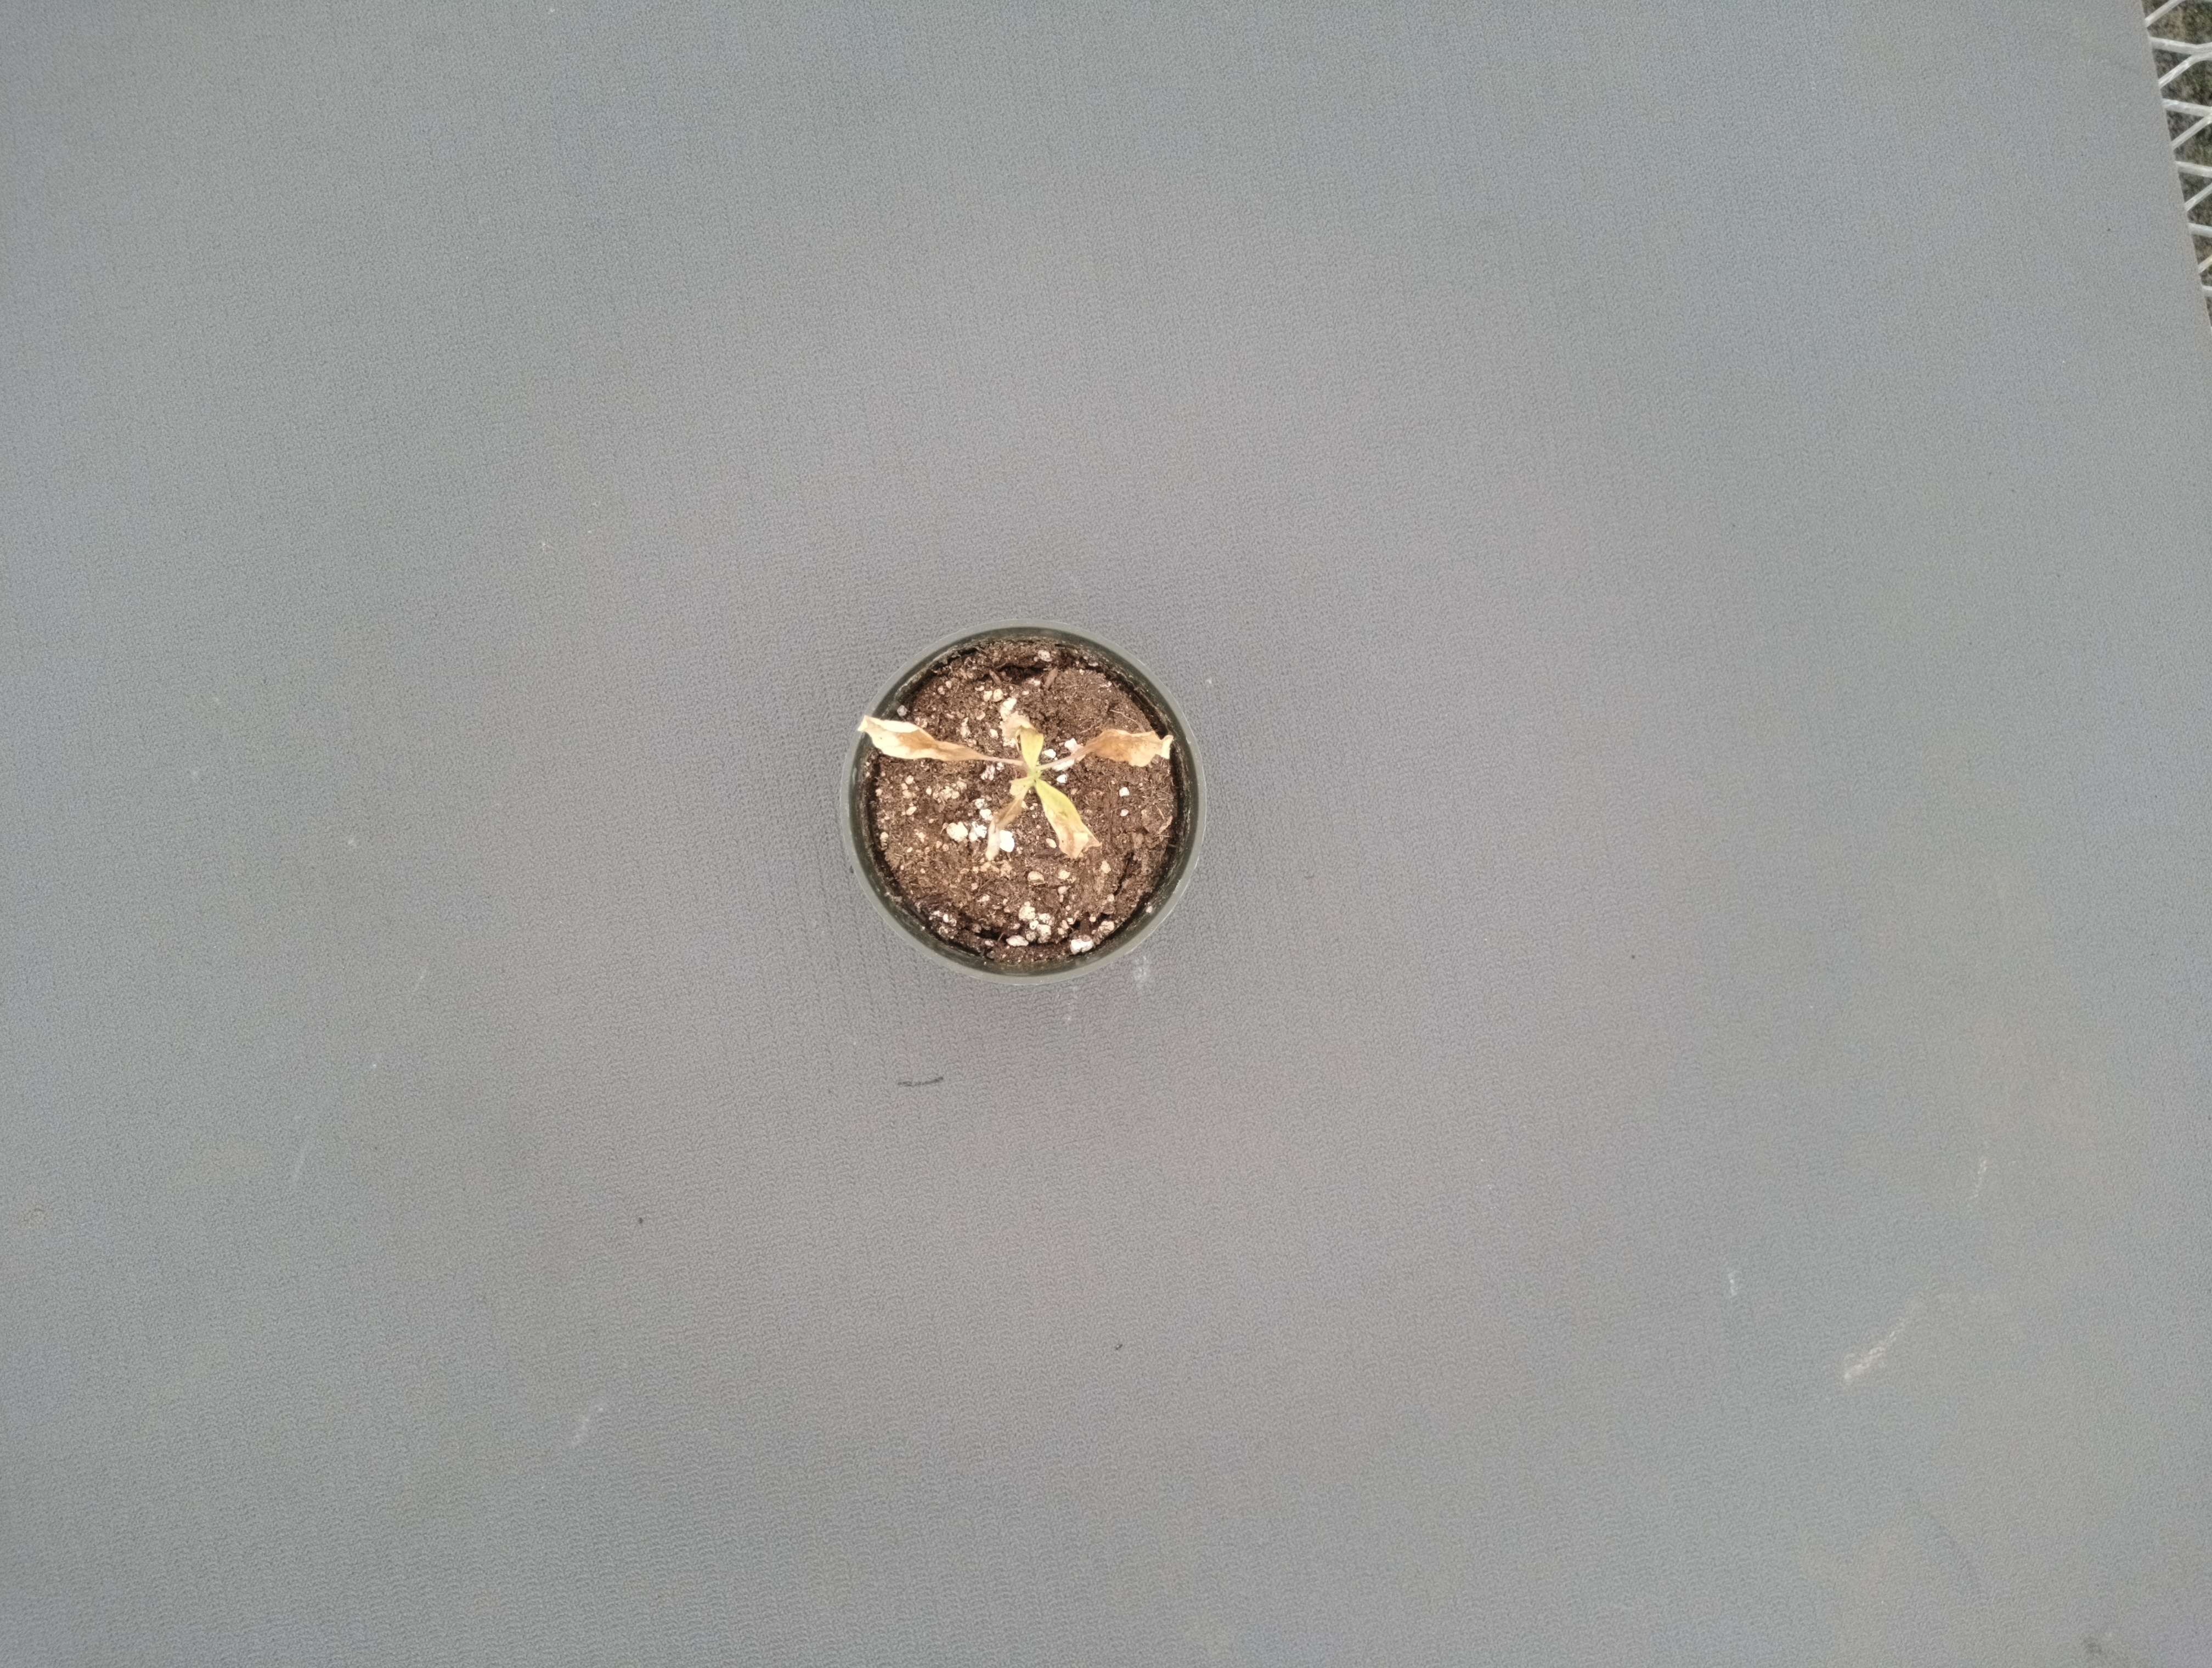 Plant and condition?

waterhemp, necrosis only
